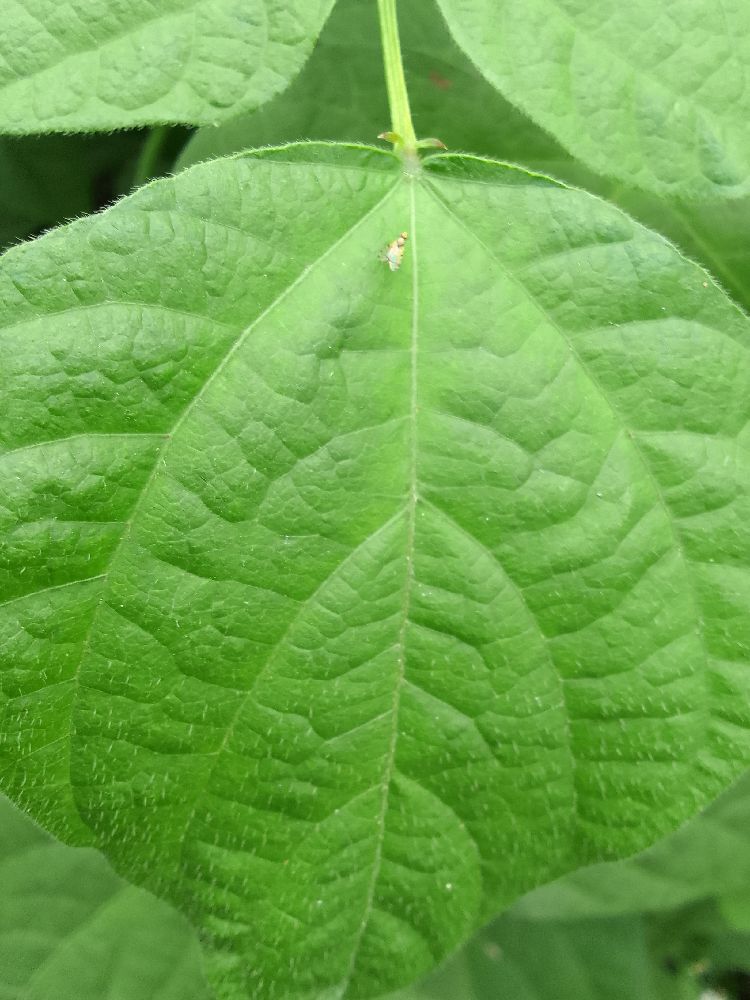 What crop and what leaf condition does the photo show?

common bean, healthy
